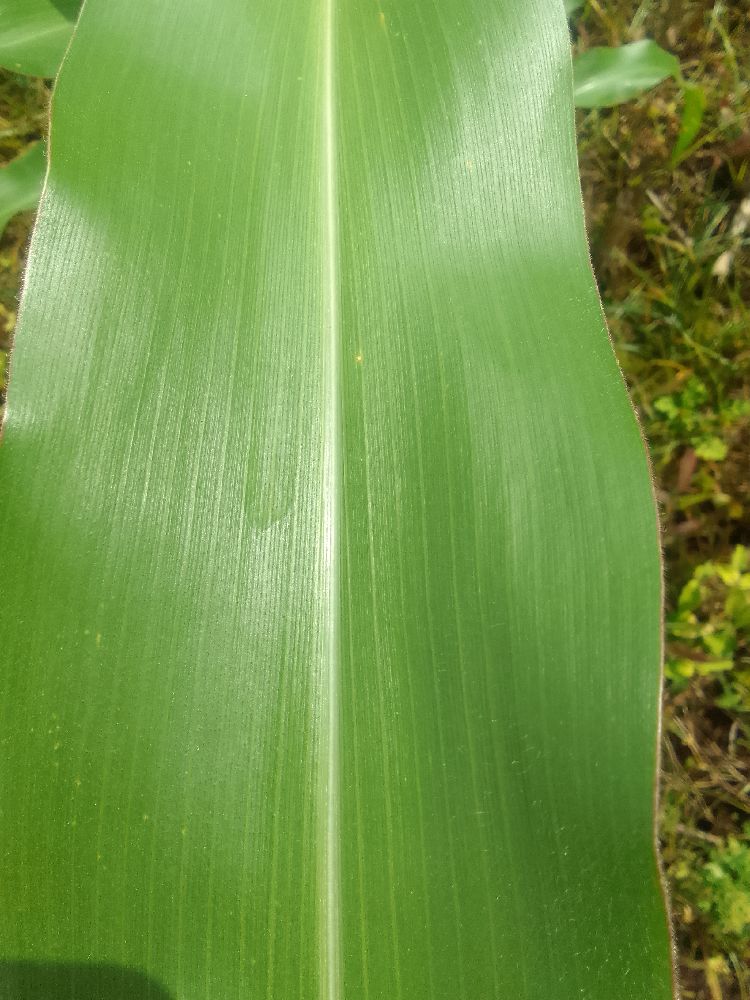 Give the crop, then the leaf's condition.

maize, healthy
